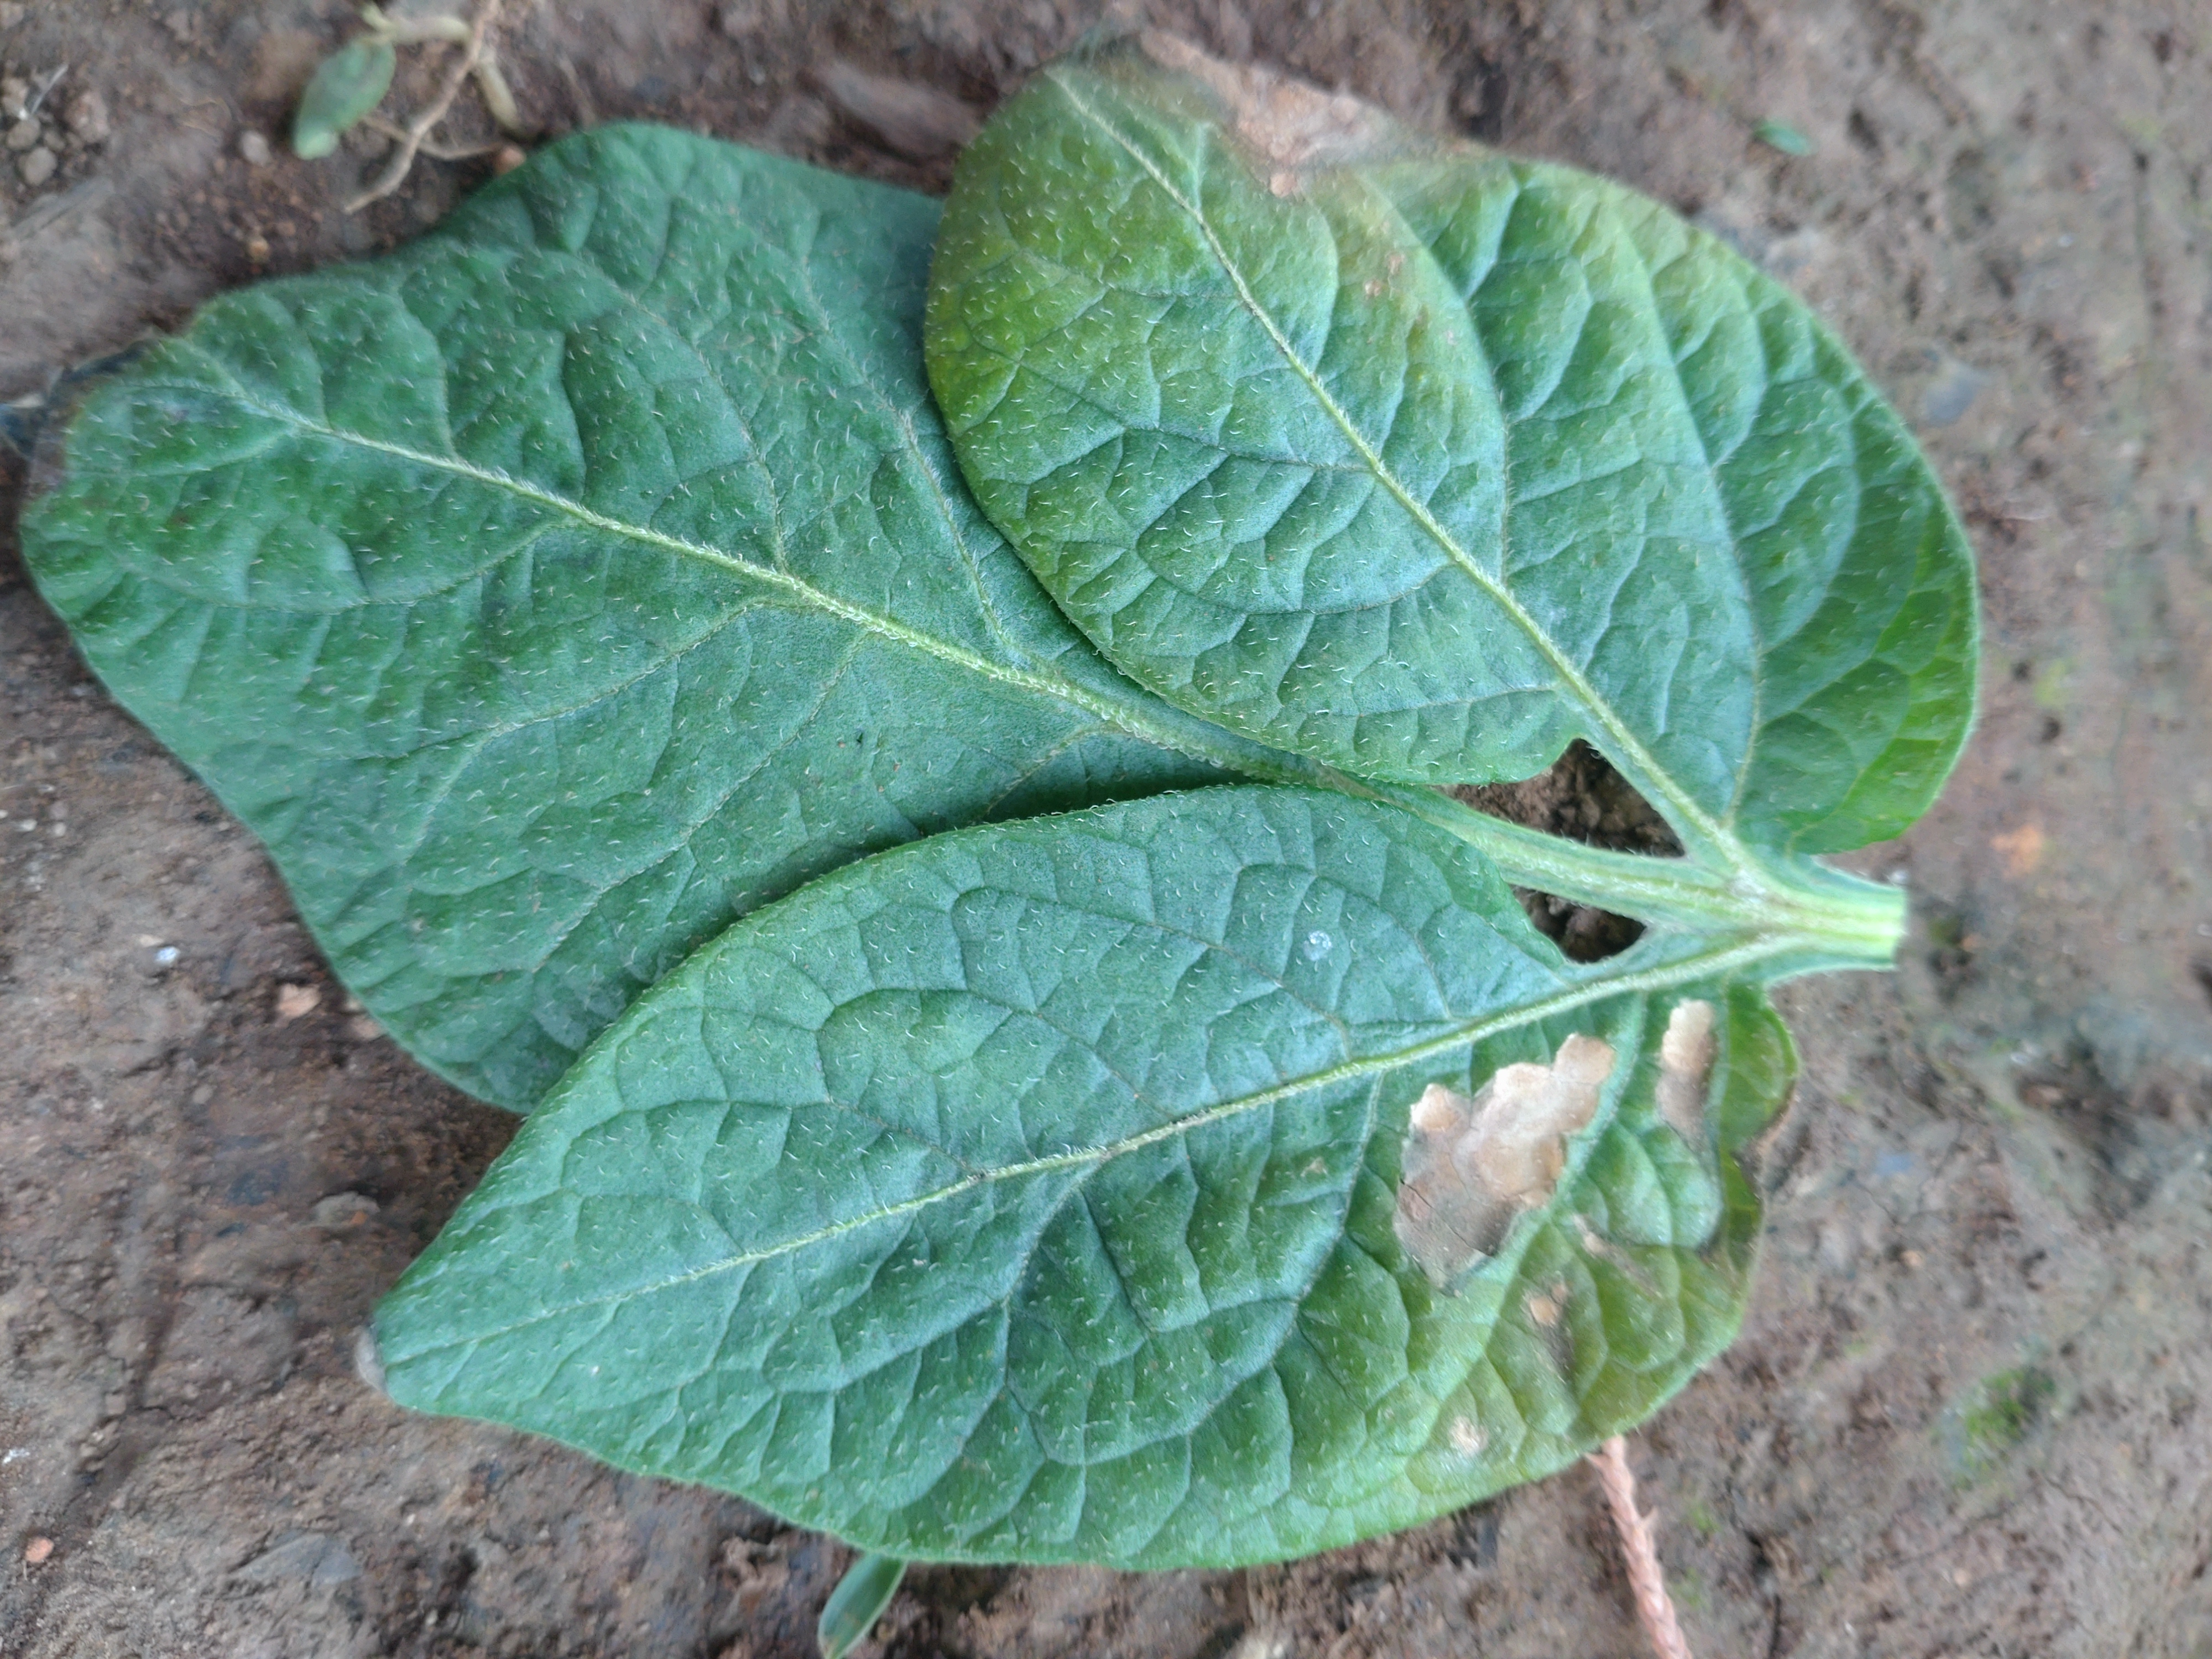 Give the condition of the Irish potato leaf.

early blight
